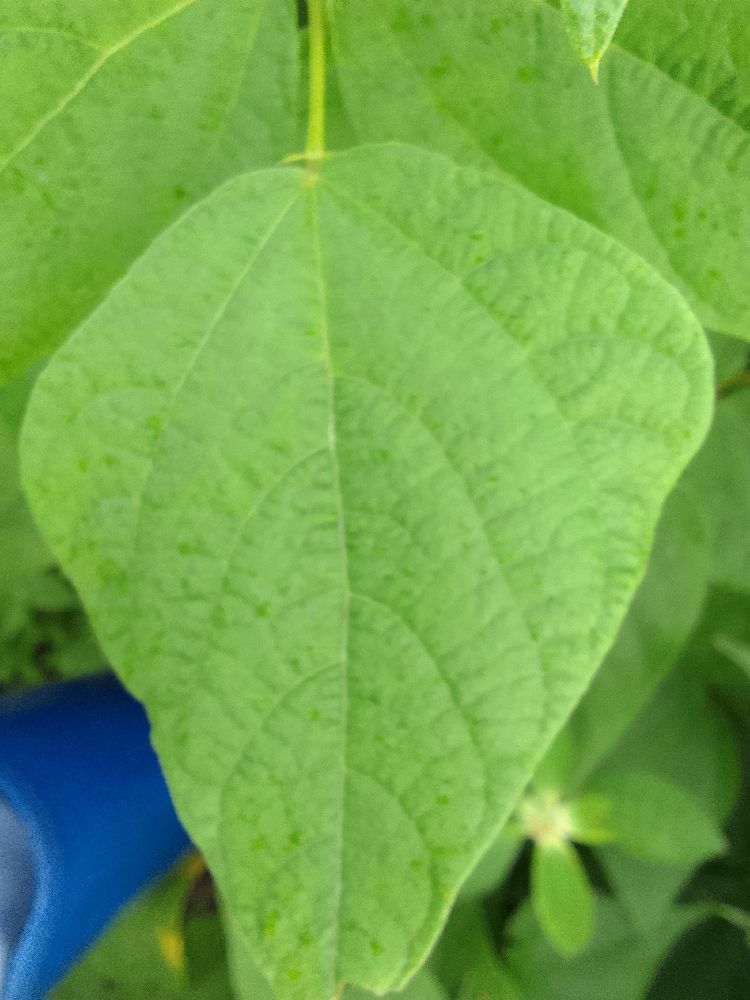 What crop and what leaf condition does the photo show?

common bean, healthy
